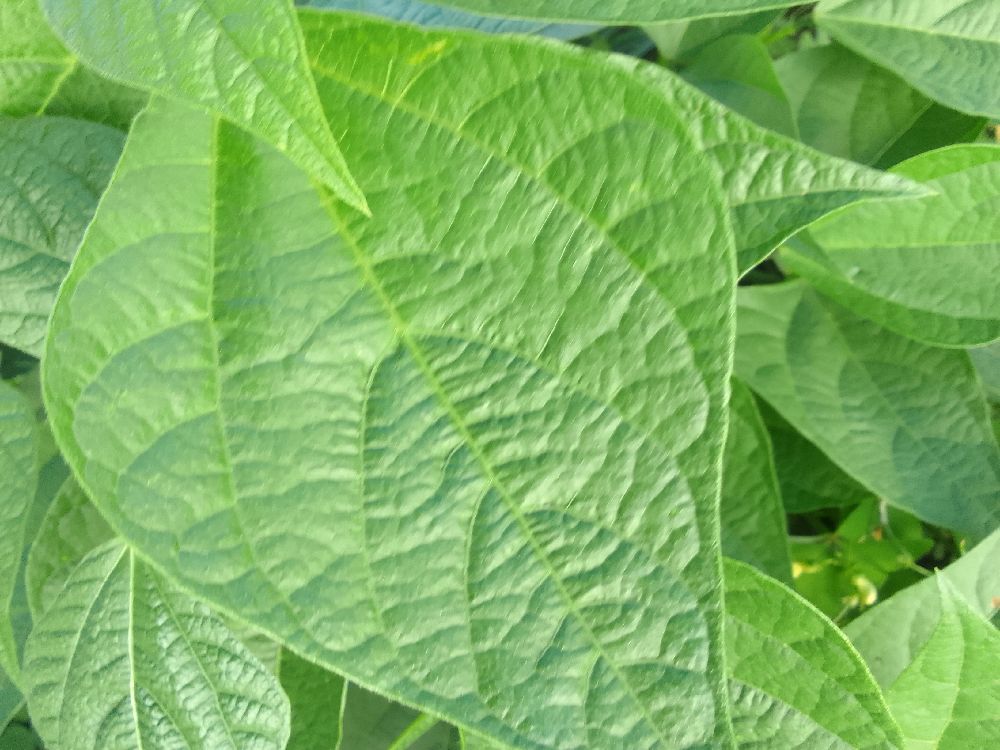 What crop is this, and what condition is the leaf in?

common bean, healthy
